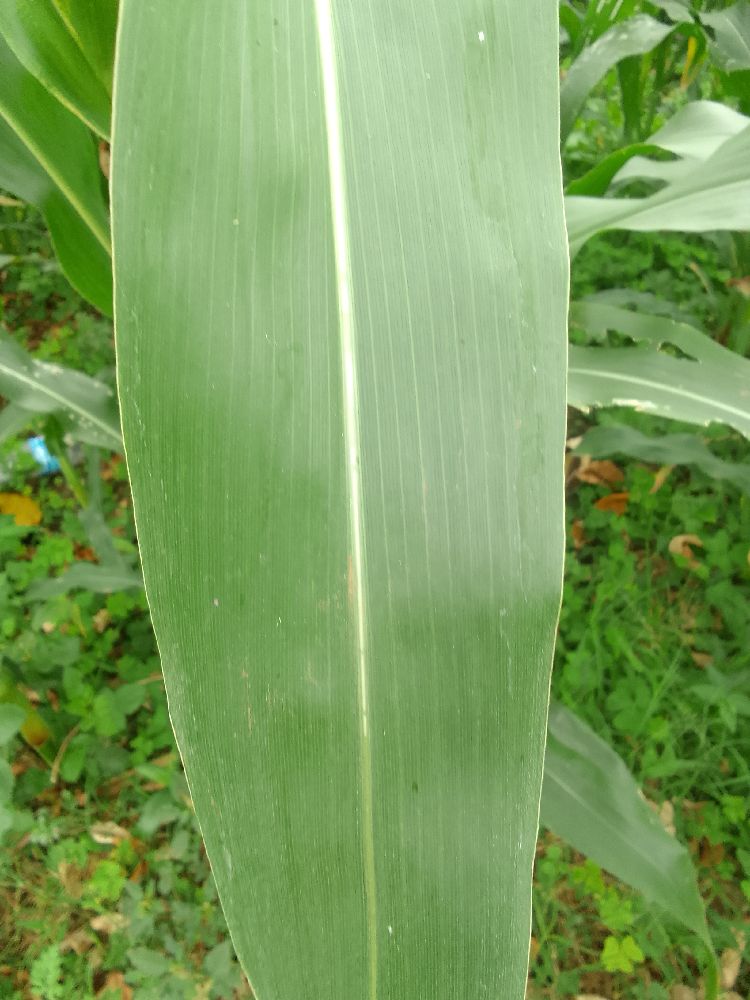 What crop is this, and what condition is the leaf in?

maize, healthy
